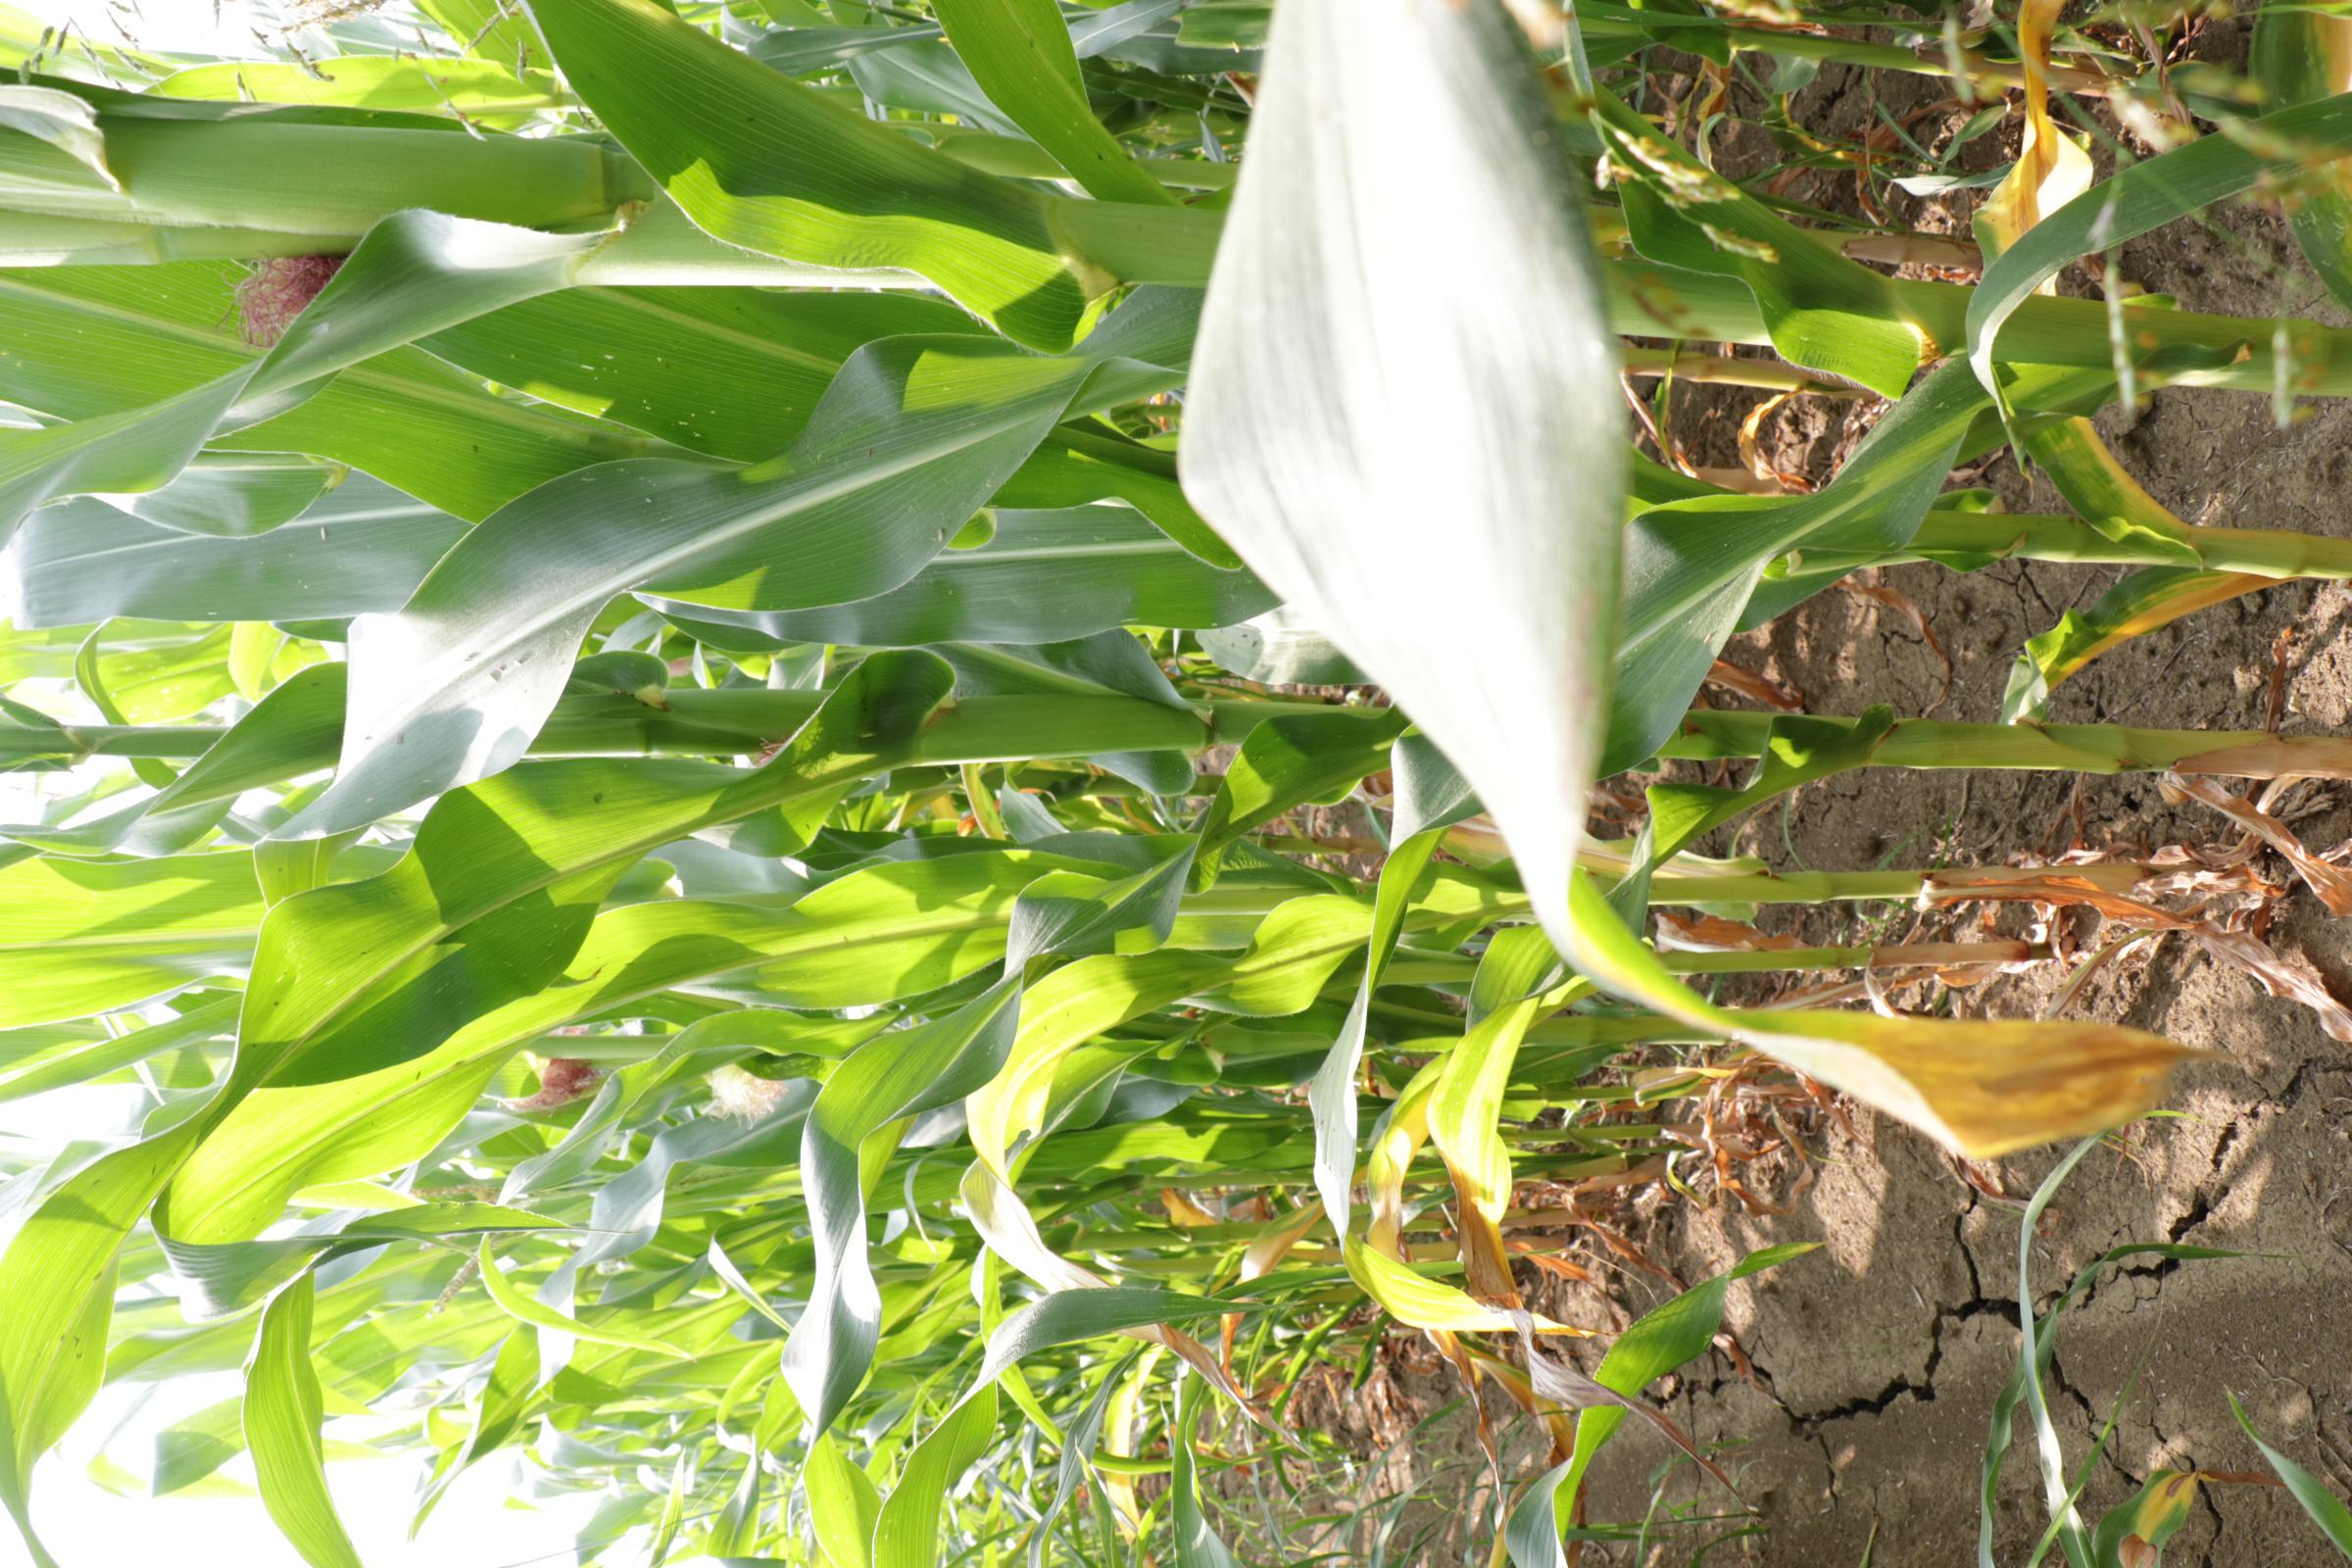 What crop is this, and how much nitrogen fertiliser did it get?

maize, full nitrogen fertilisation
